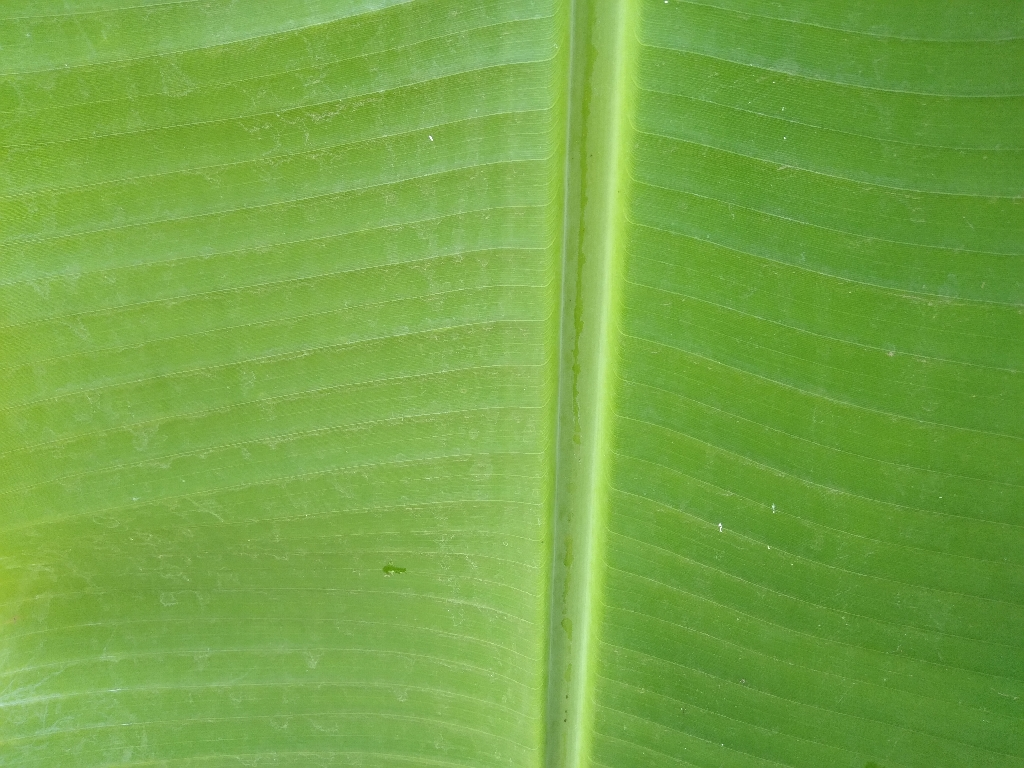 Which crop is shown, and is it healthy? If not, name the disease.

banana, healthy
